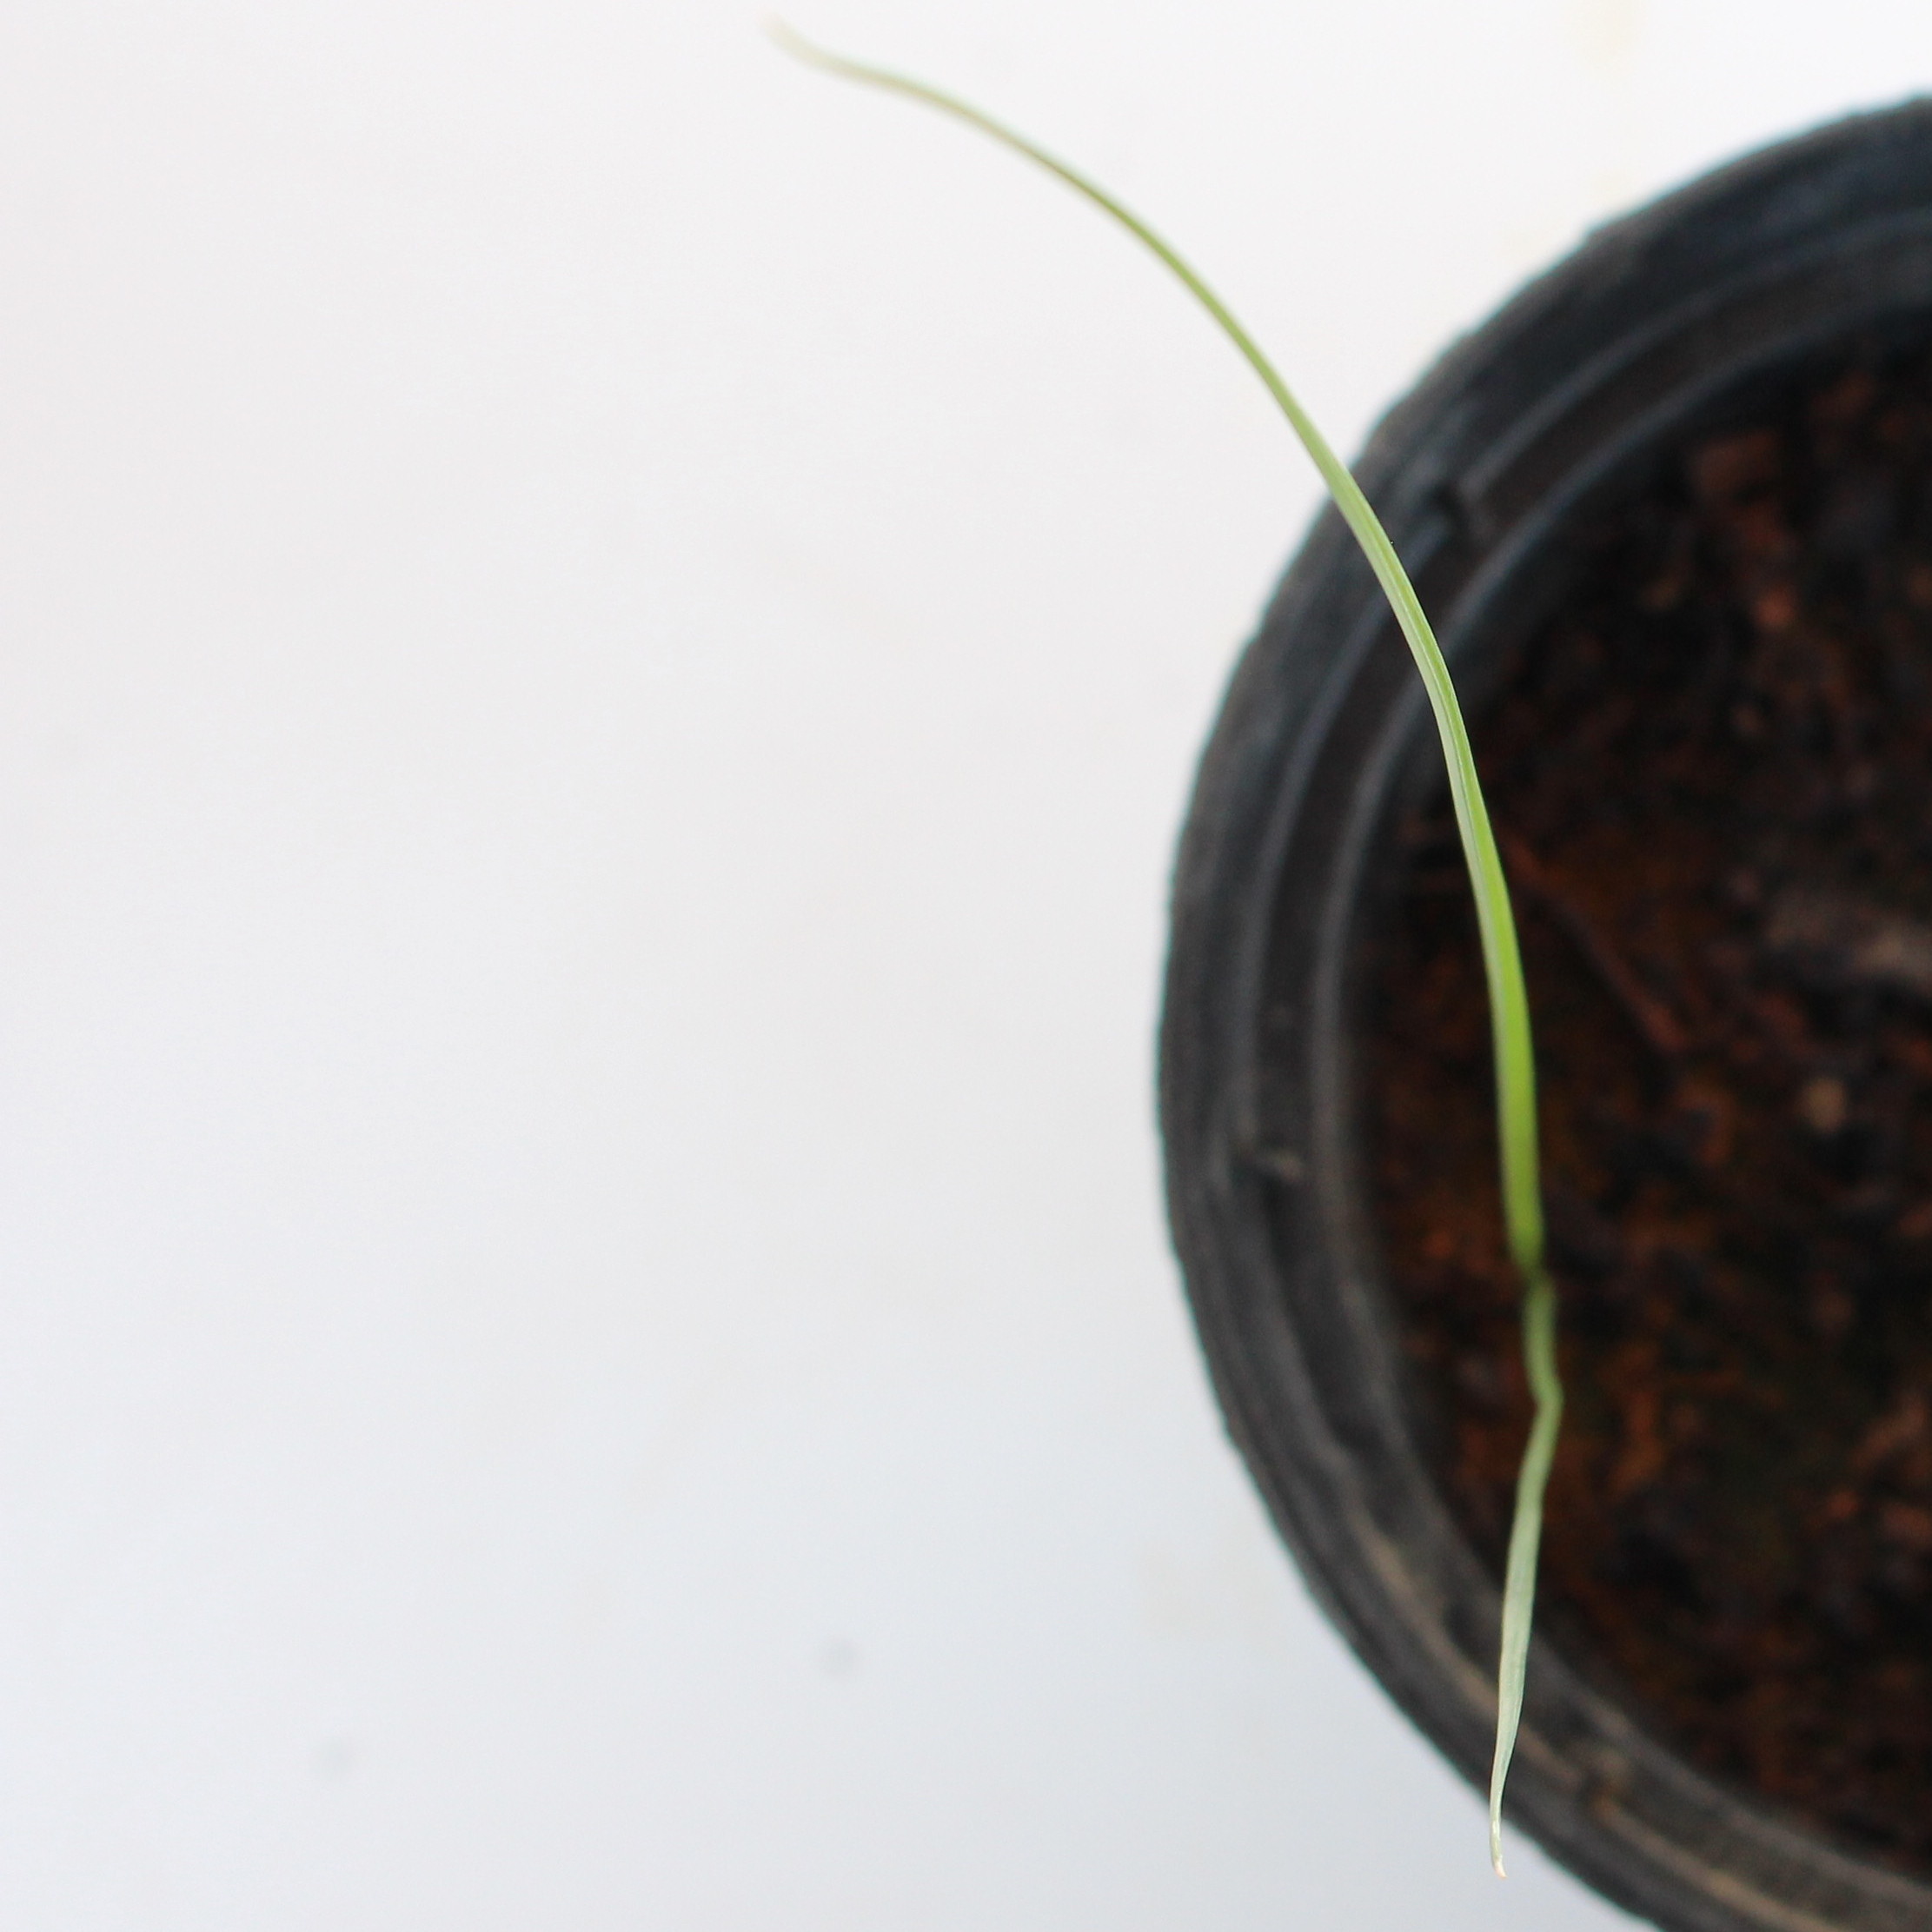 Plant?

Lolium multiflorum
